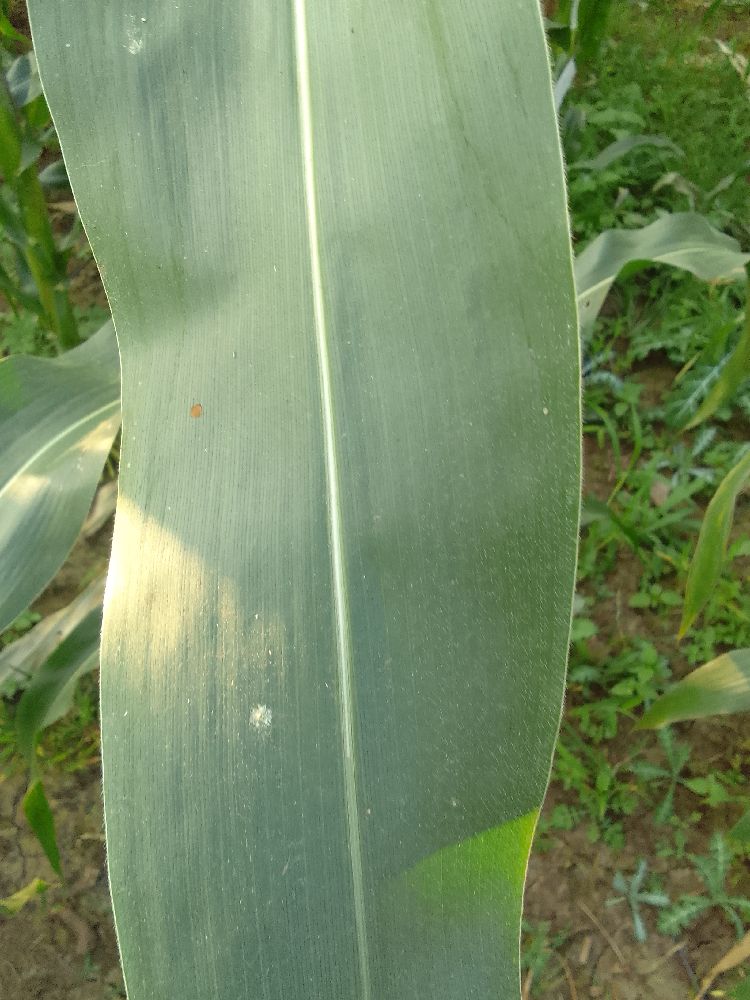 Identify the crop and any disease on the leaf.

maize, healthy
